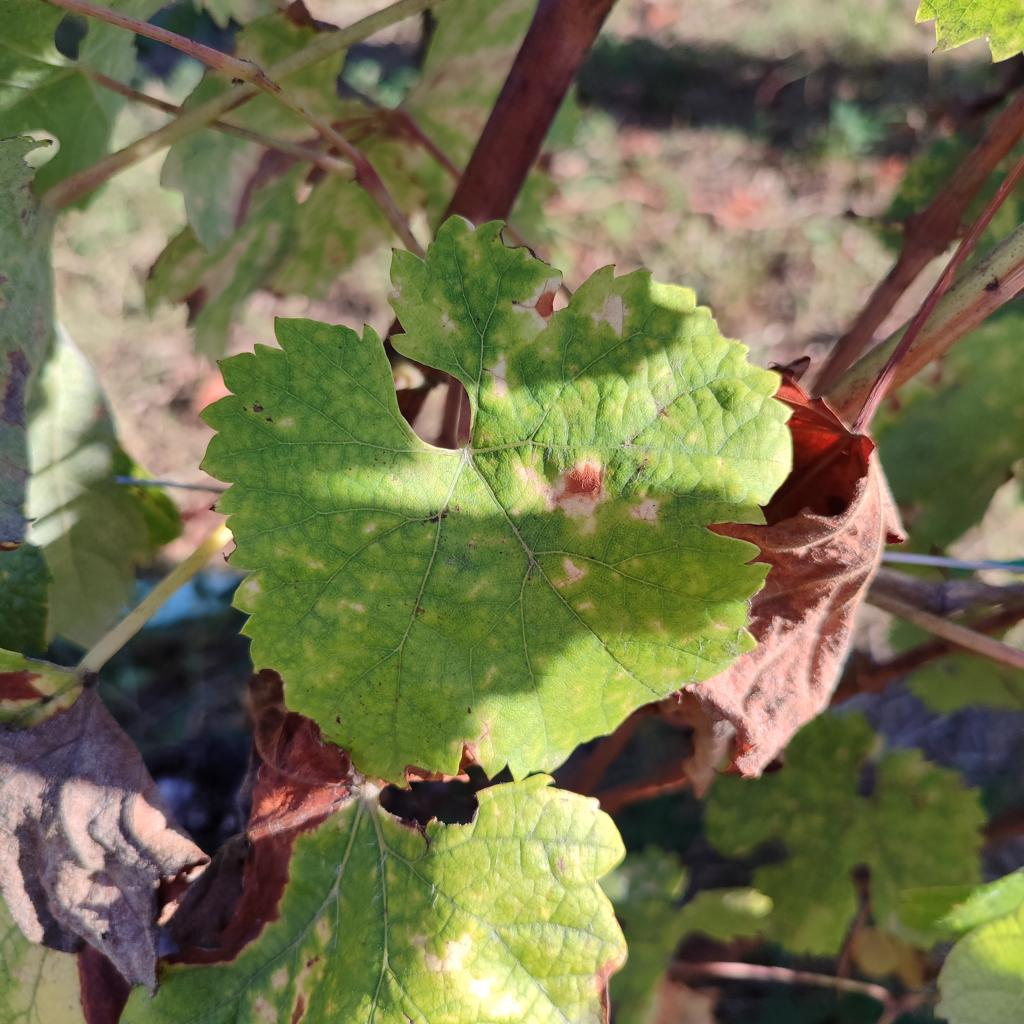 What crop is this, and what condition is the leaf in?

grapevine, esca complex
